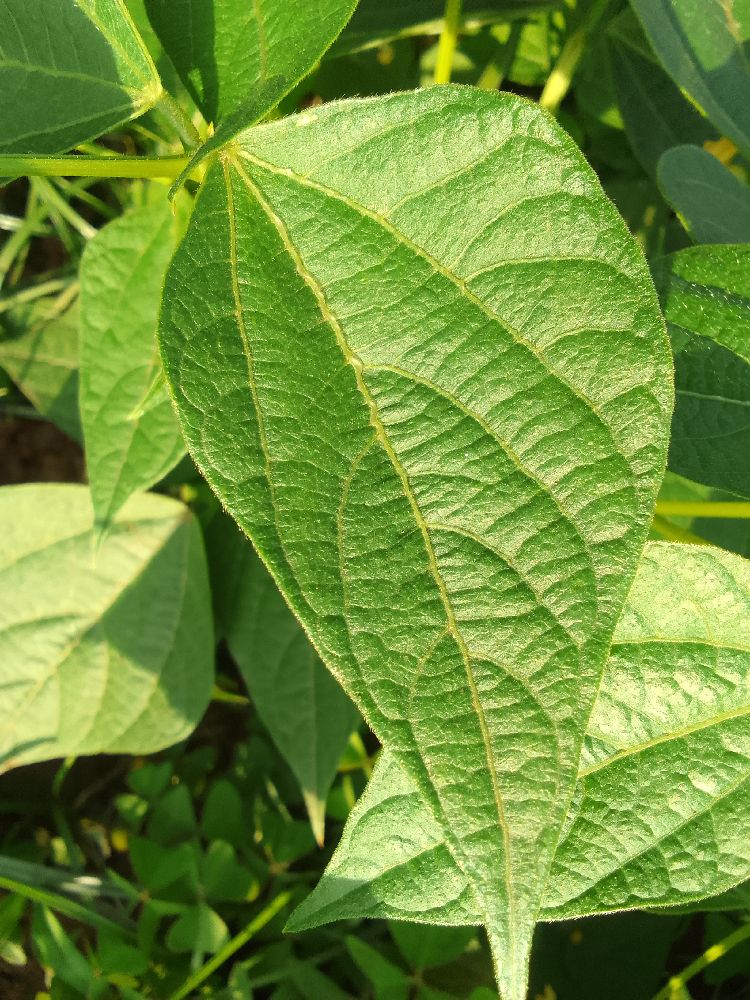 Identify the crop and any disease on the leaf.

common bean, healthy
